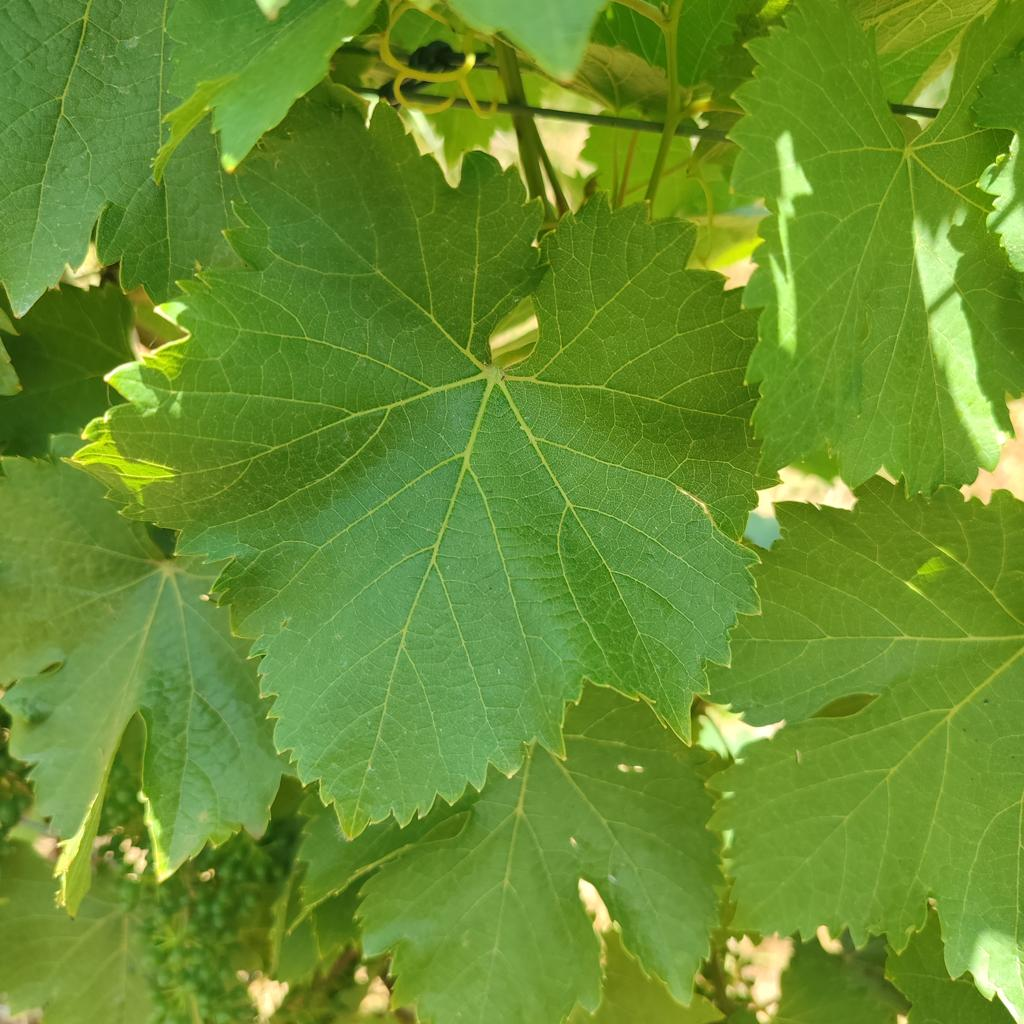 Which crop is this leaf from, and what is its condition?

grapevine, healthy
